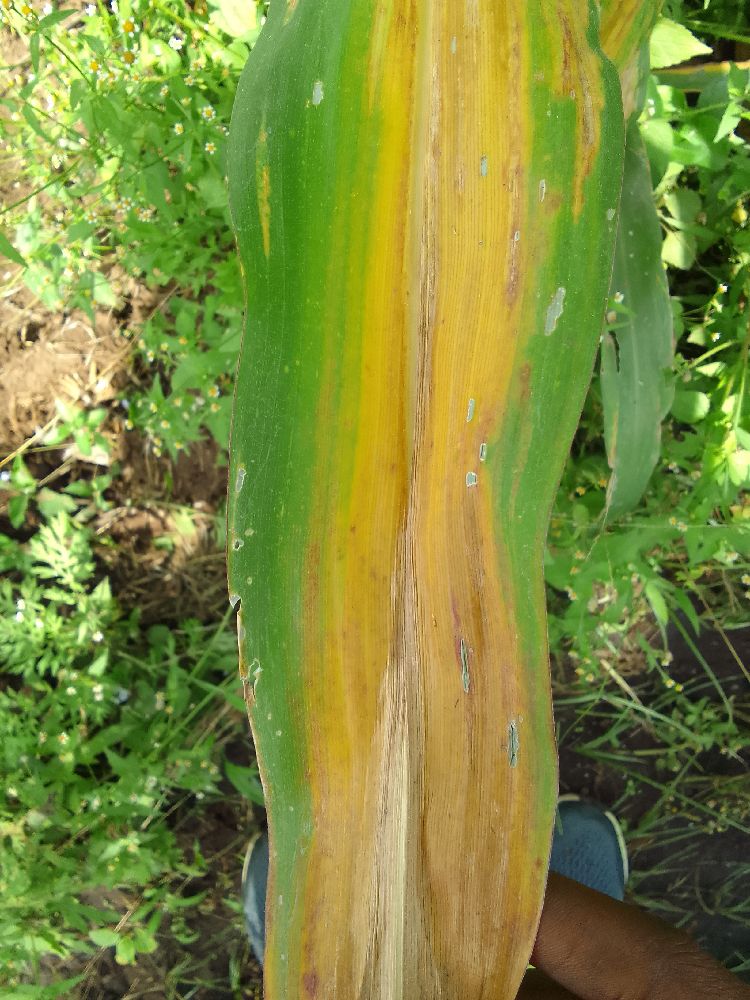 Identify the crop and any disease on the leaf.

maize, maize lethal necrosis
